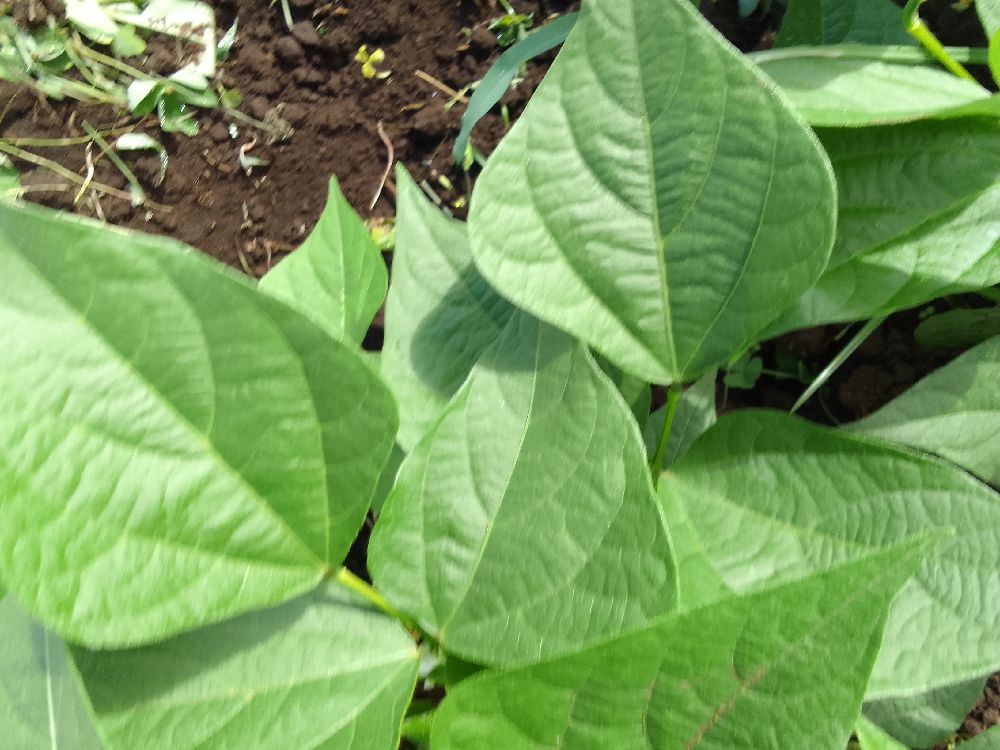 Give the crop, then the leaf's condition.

common bean, healthy
